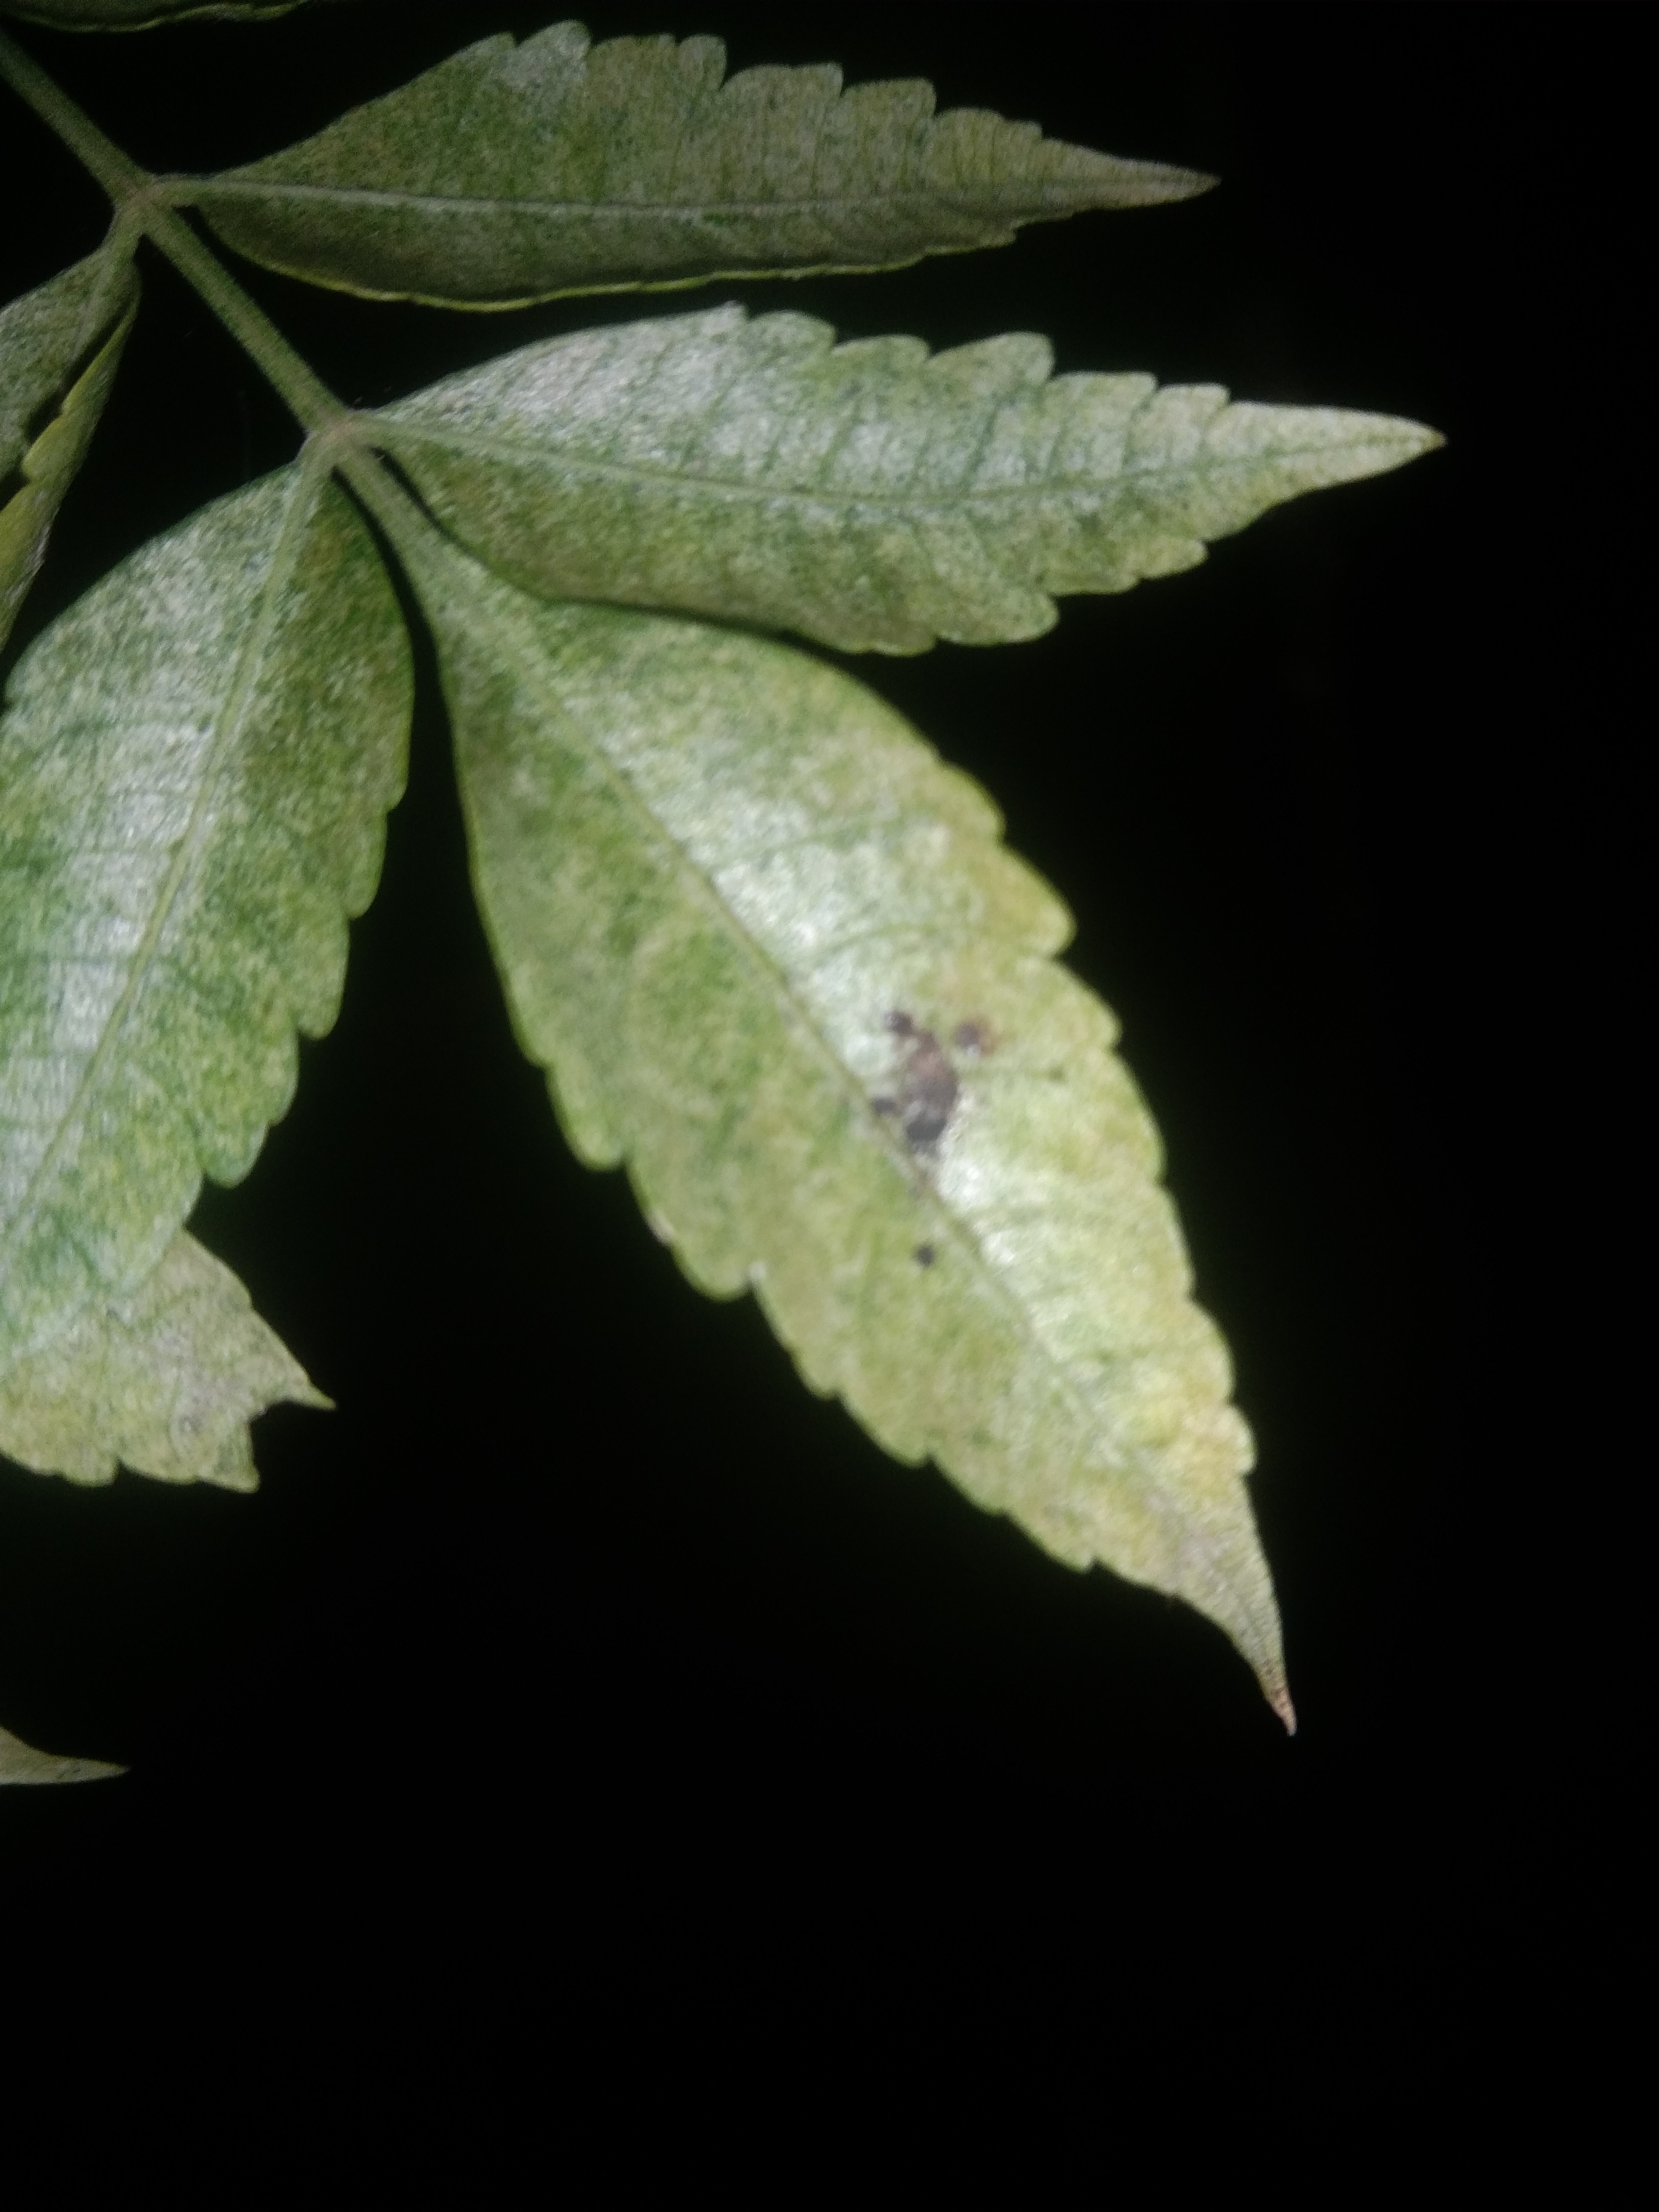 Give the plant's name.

neem
